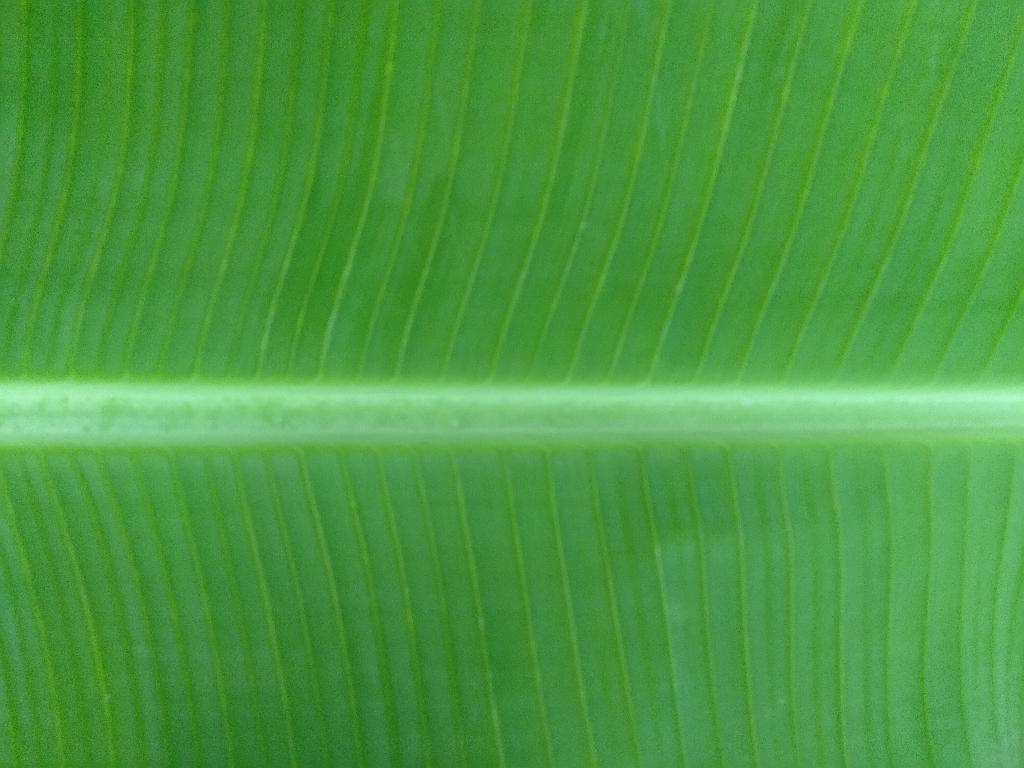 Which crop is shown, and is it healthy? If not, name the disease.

banana, healthy
